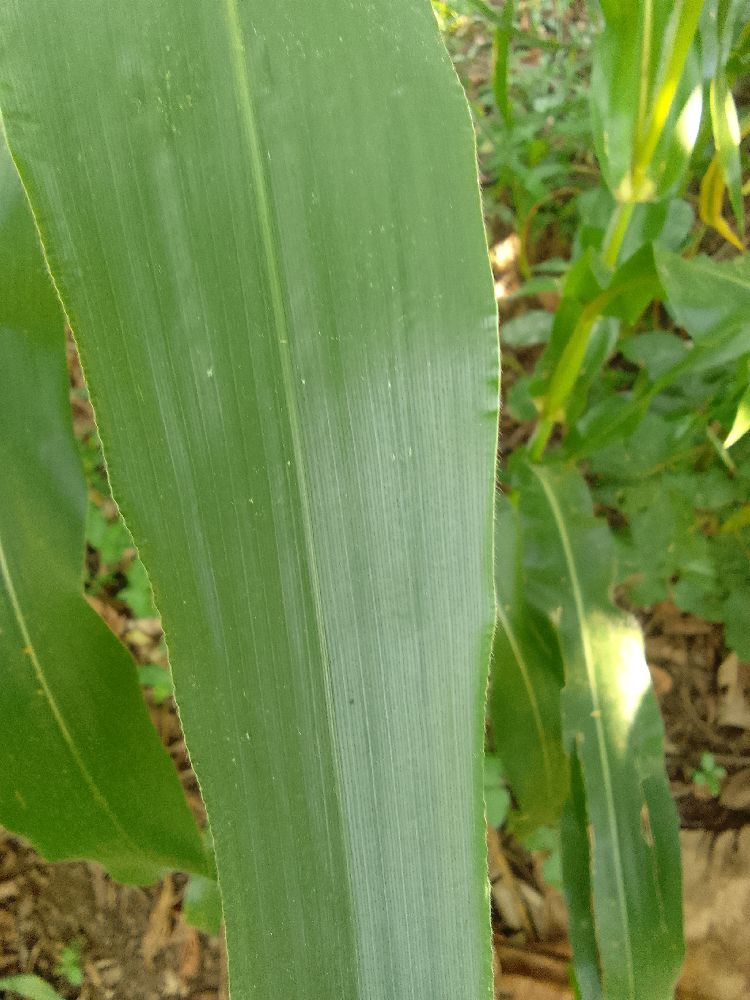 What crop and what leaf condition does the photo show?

maize, healthy
